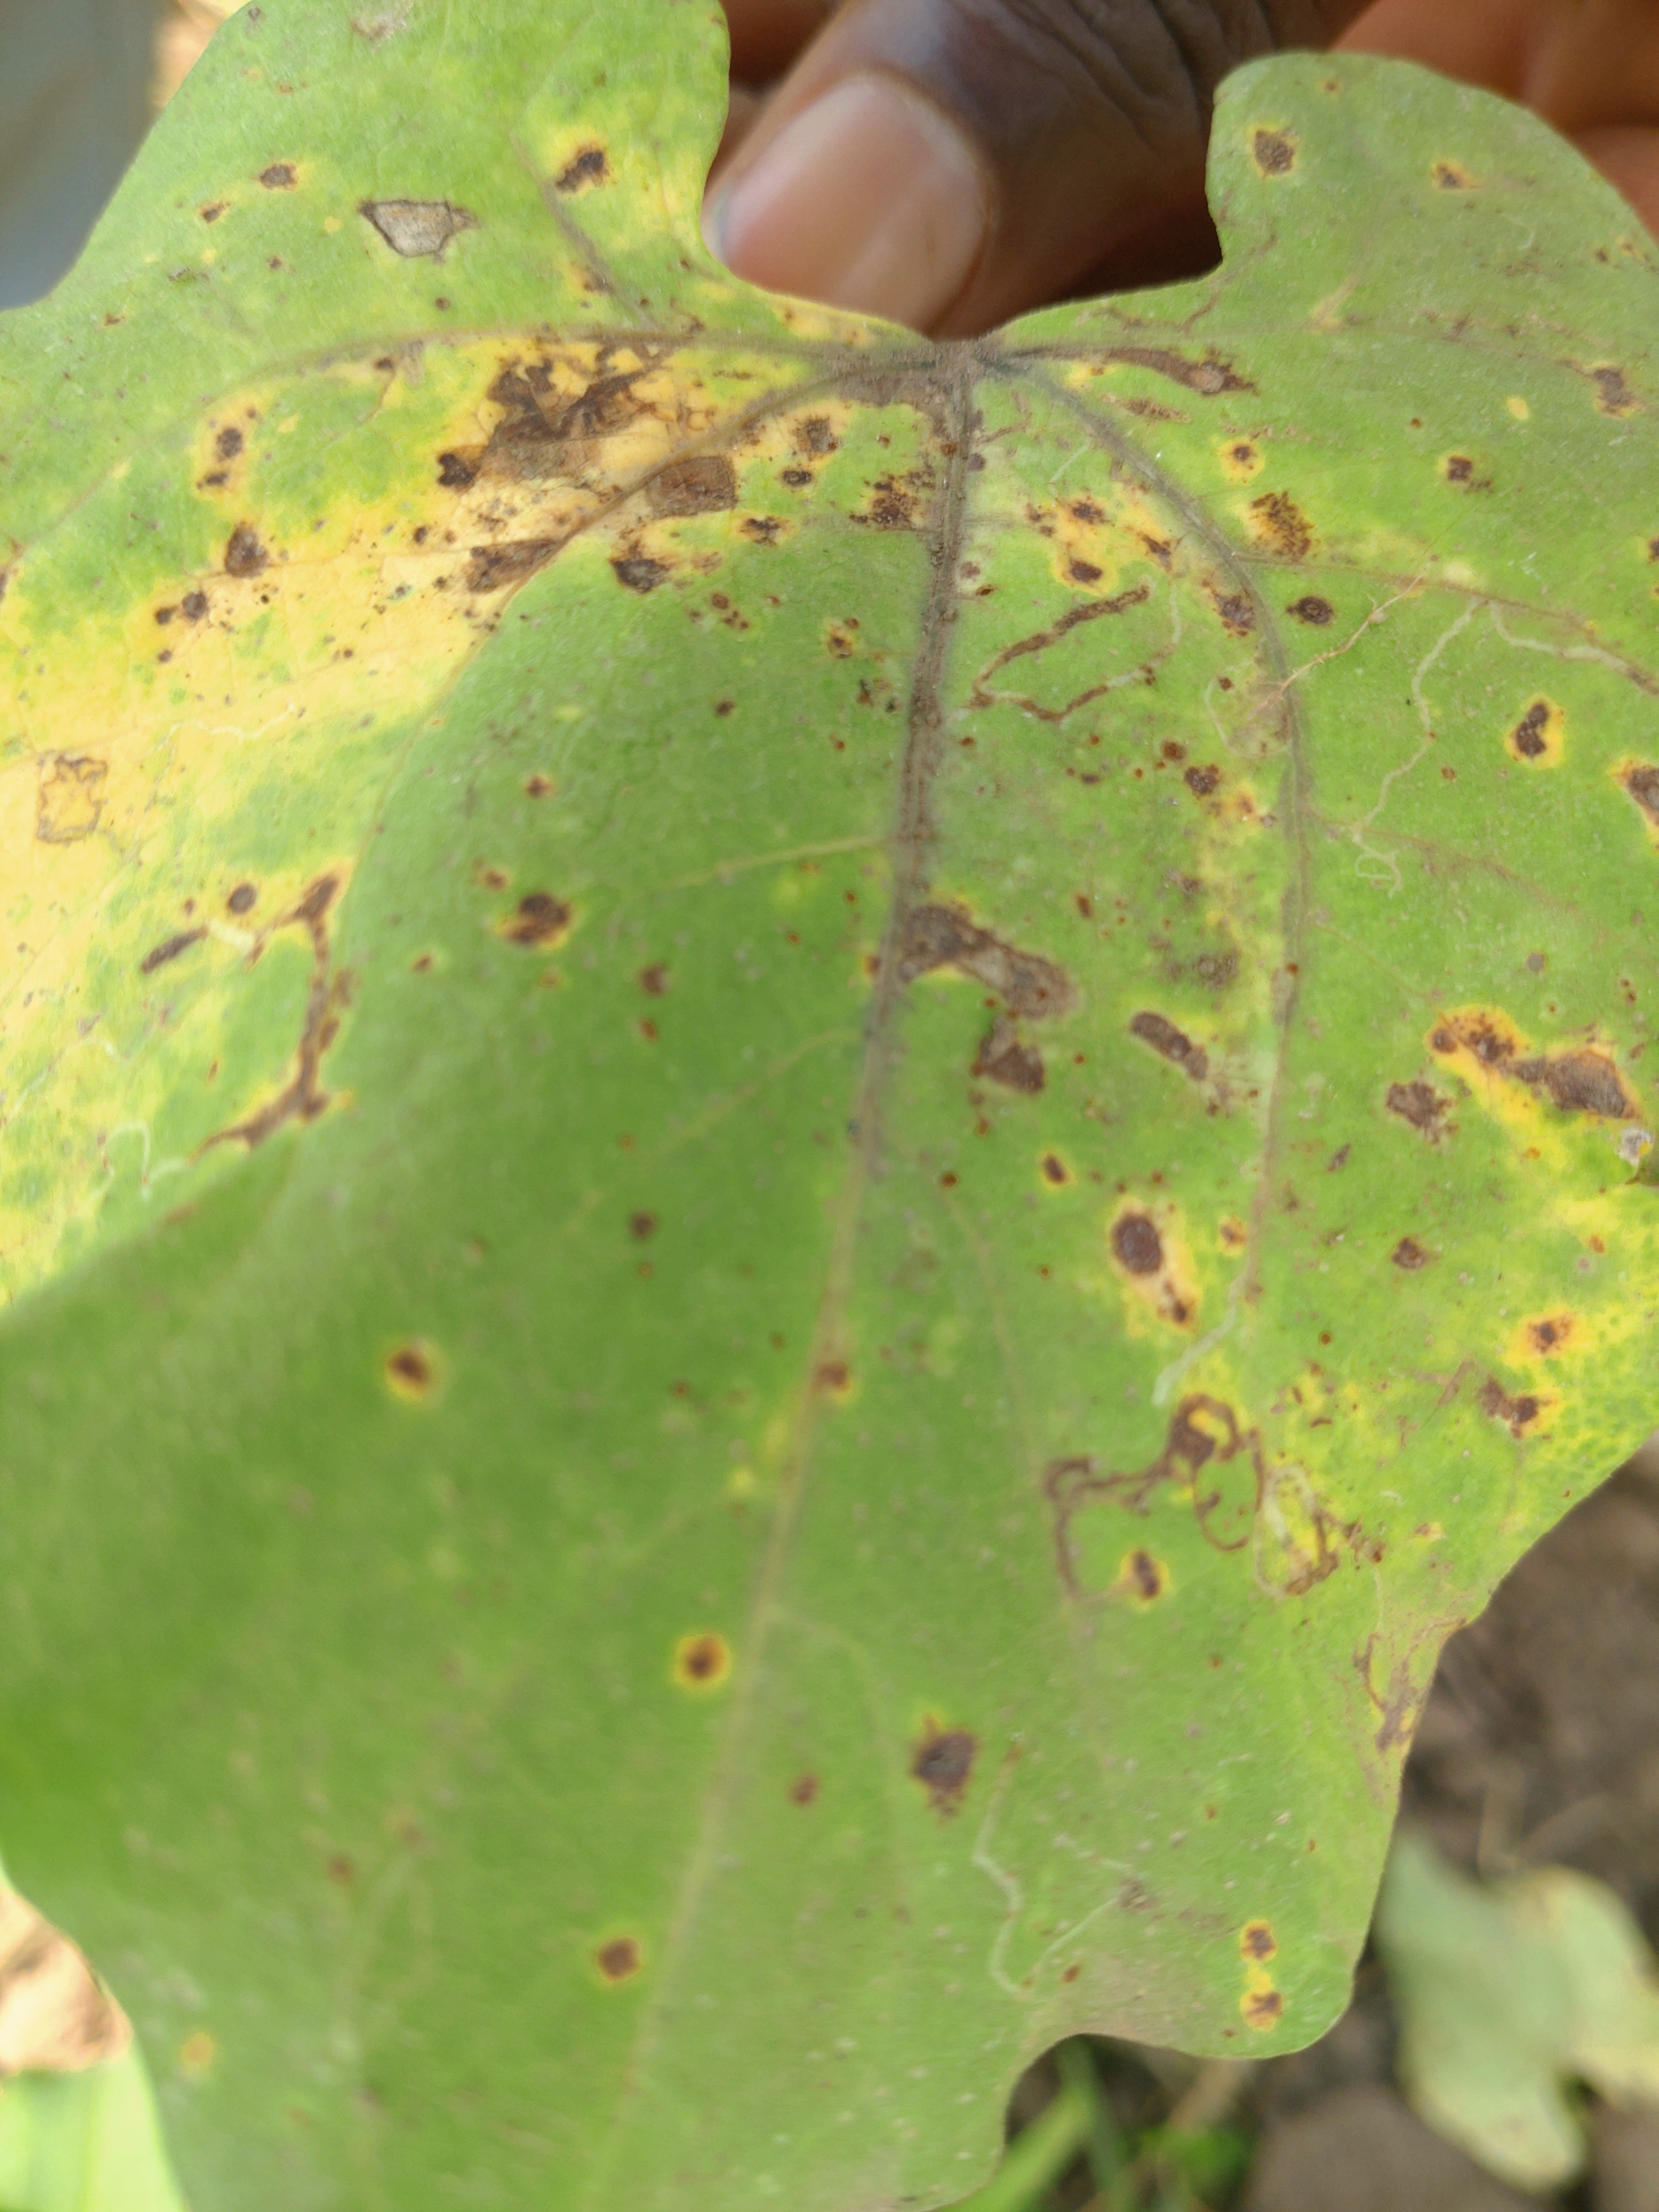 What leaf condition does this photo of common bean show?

anthracnose
